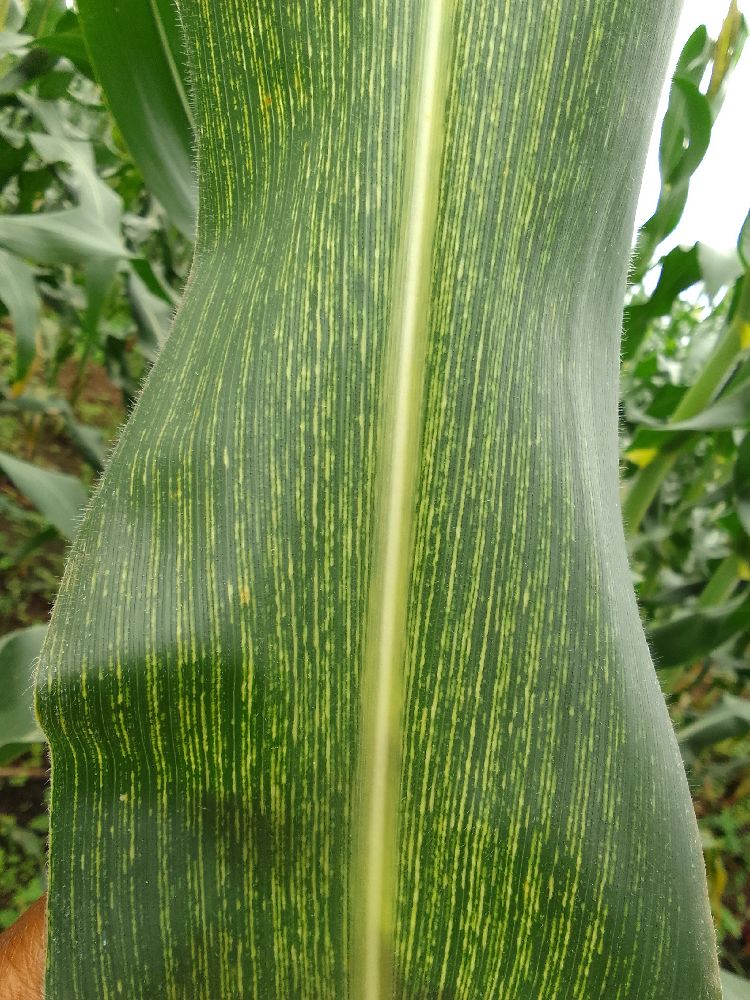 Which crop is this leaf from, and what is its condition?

maize, maize streak virus
